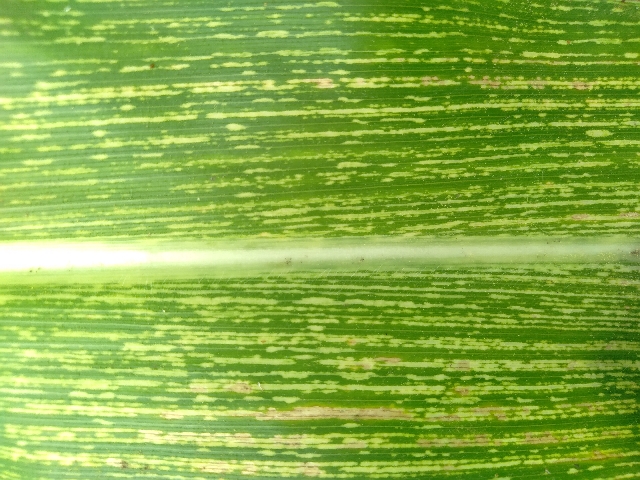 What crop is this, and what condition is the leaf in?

maize, maize streak virus
